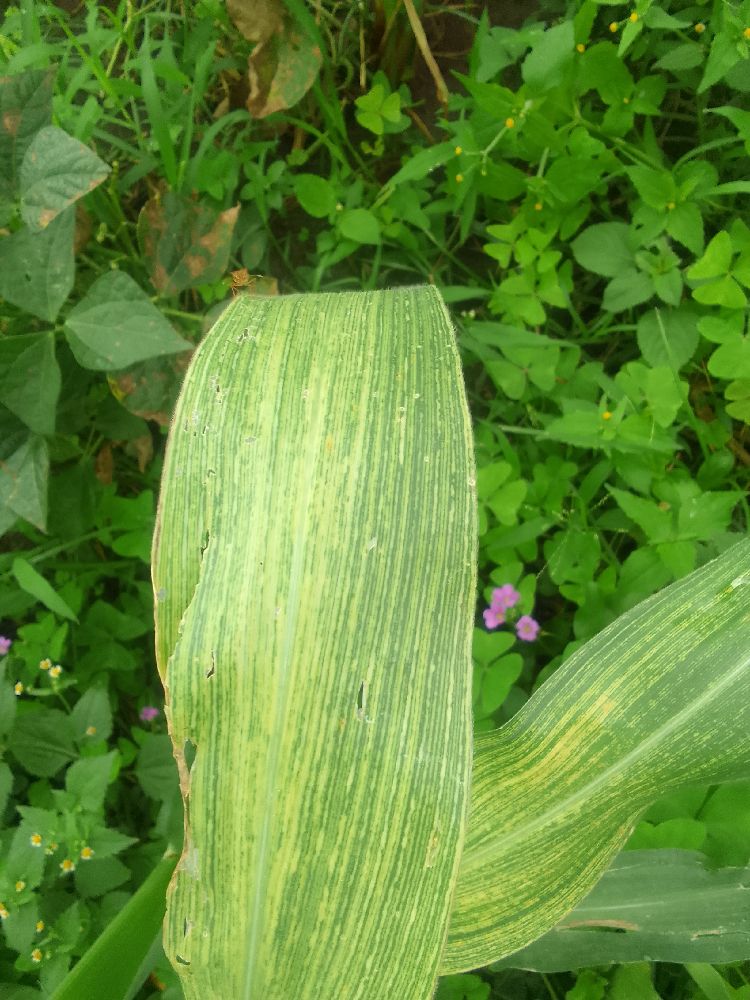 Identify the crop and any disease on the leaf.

maize, maize streak virus
